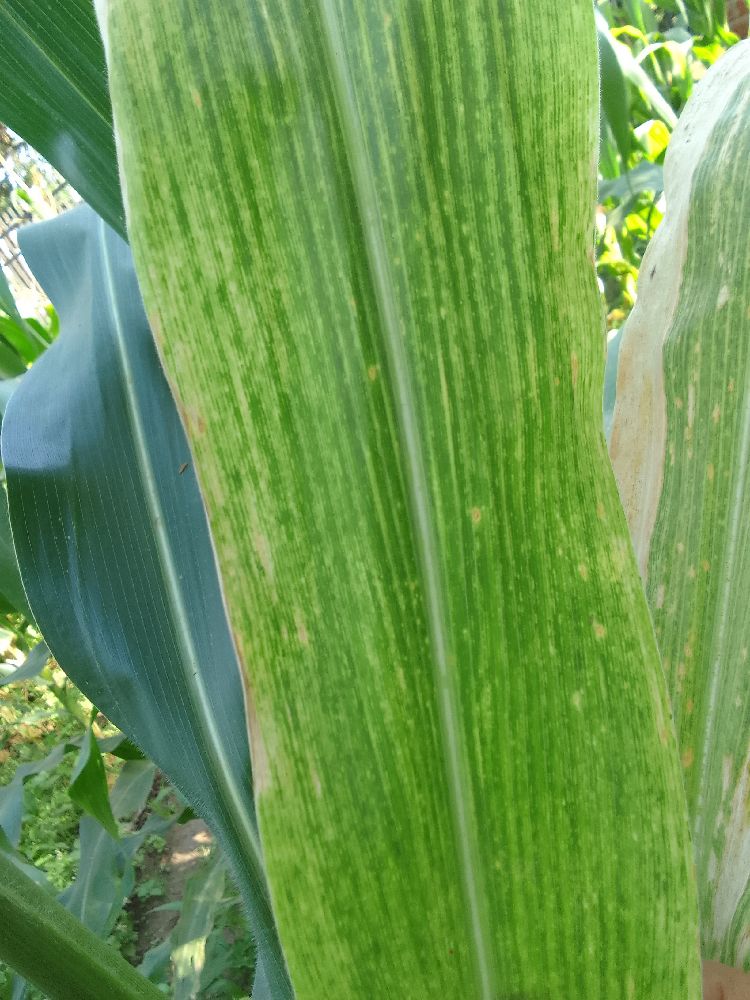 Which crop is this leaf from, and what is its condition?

maize, maize lethal necrosis
